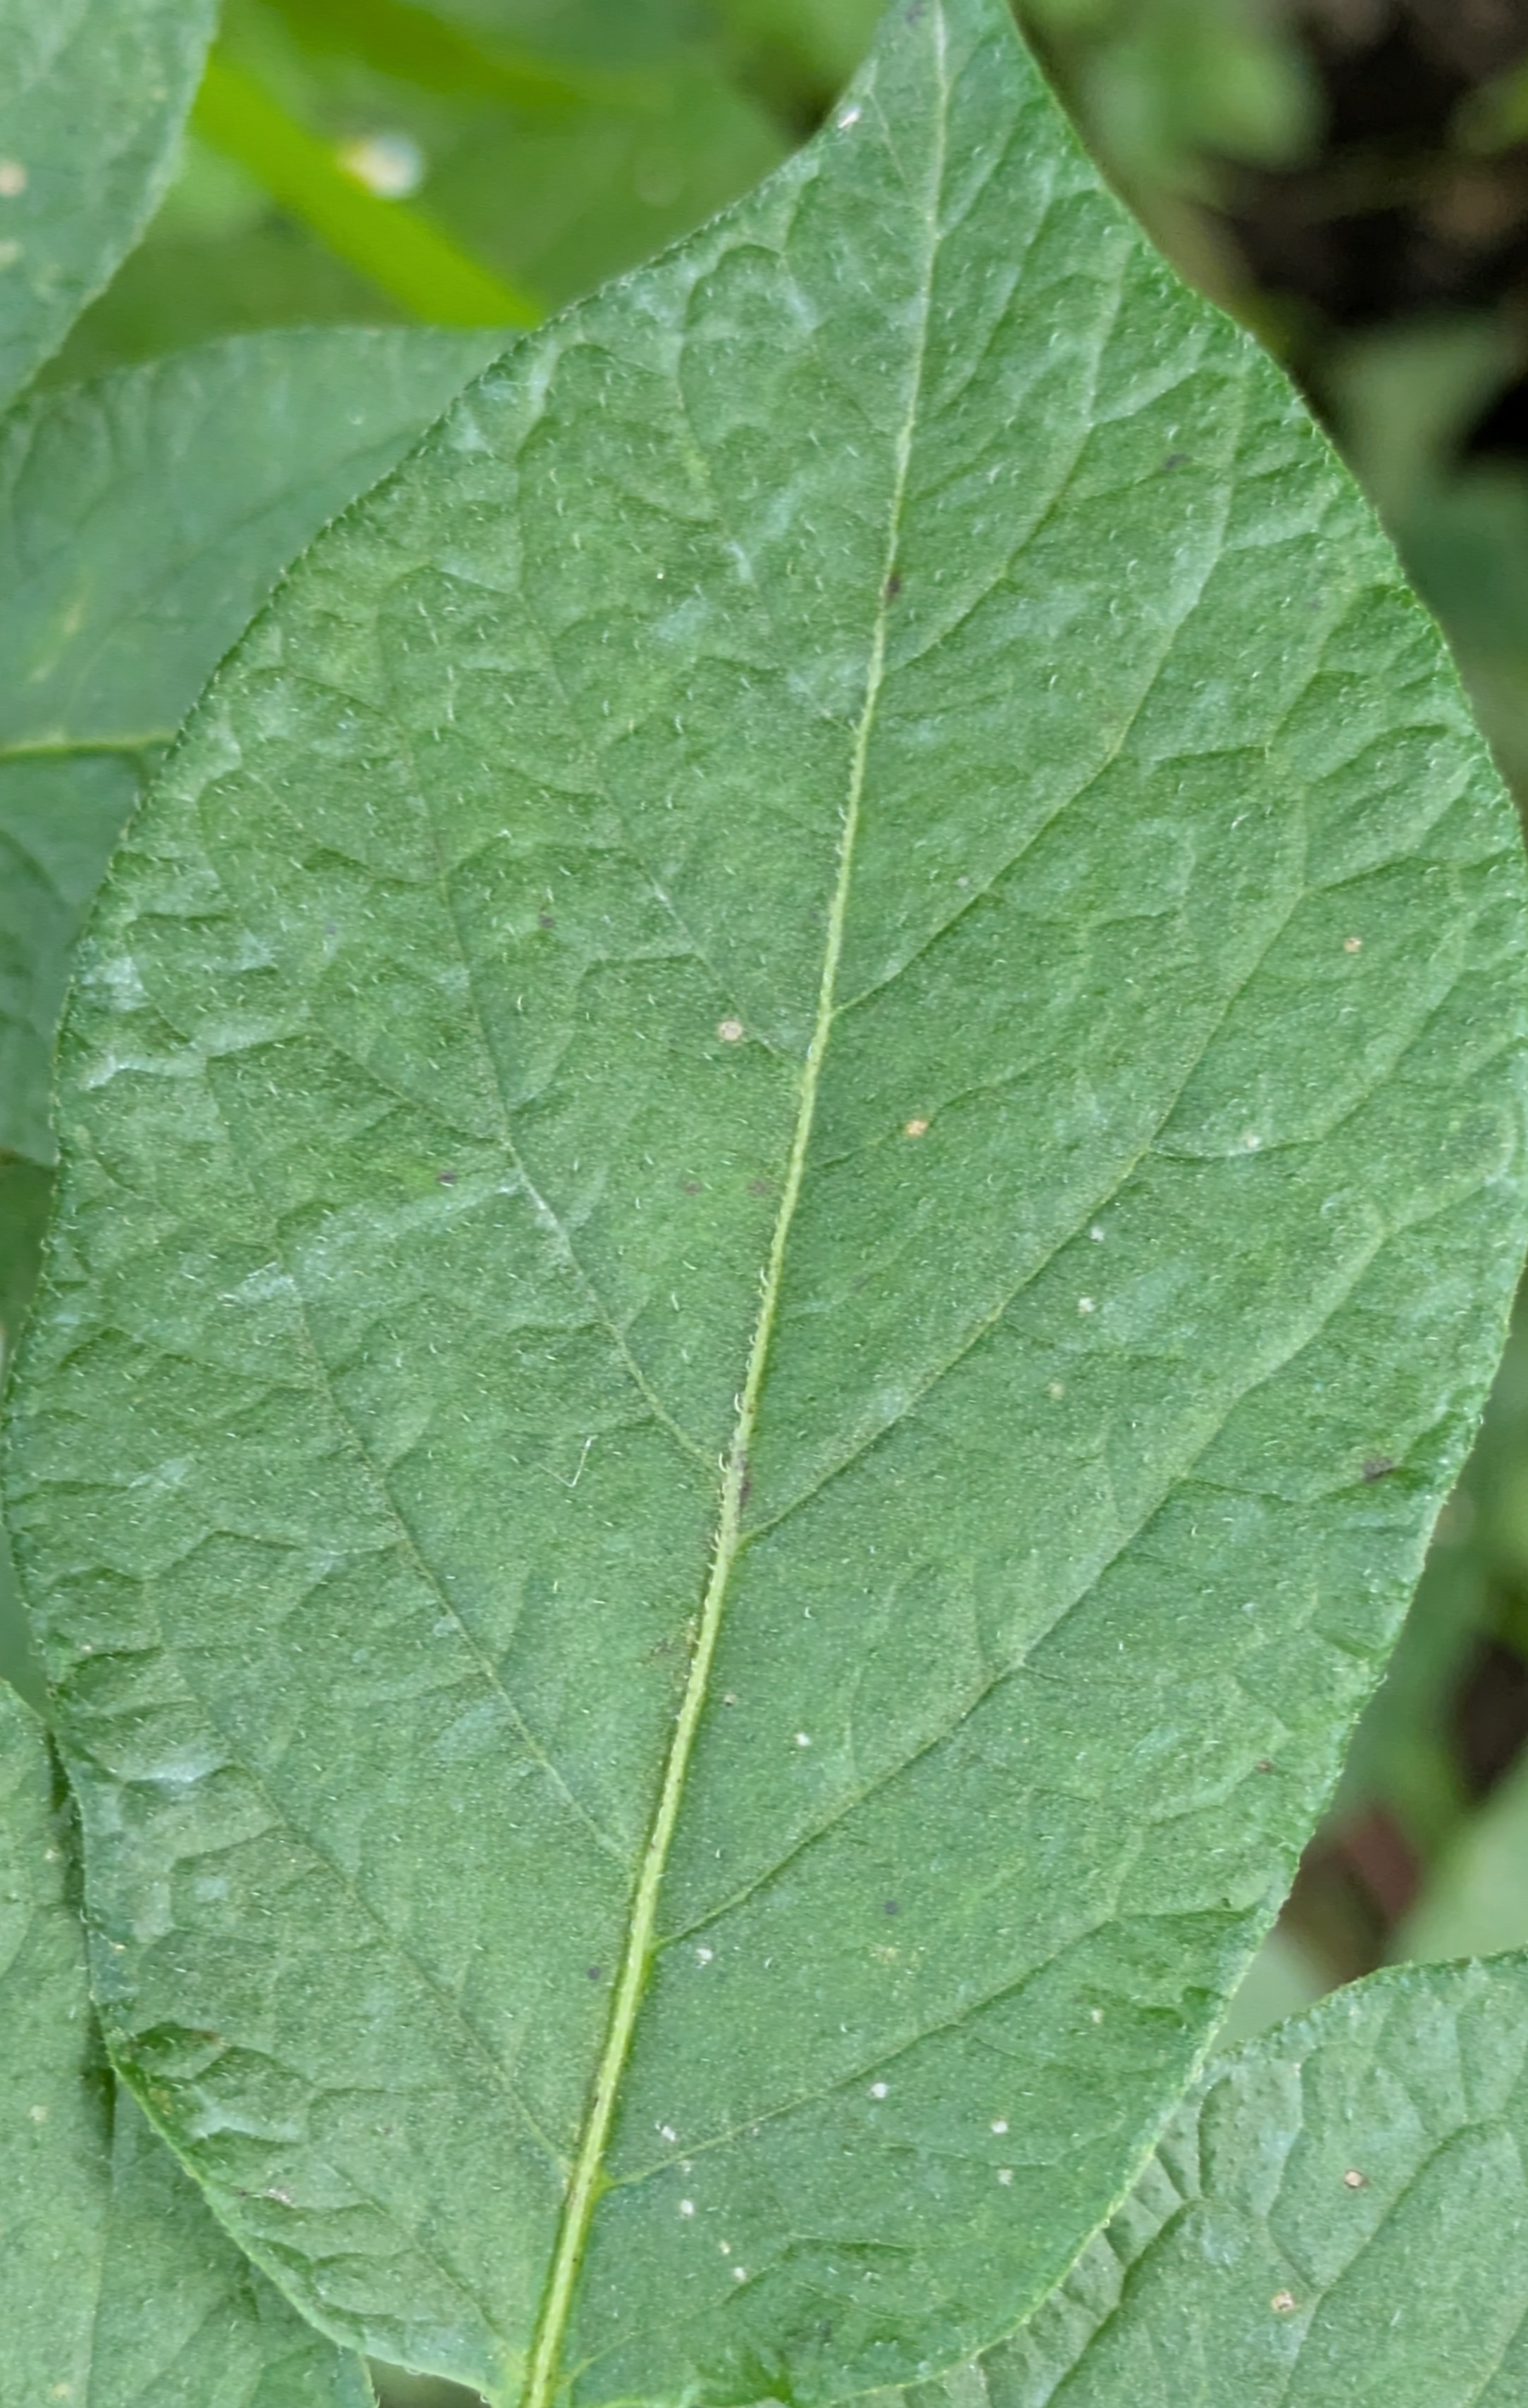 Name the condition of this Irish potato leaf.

healthy
